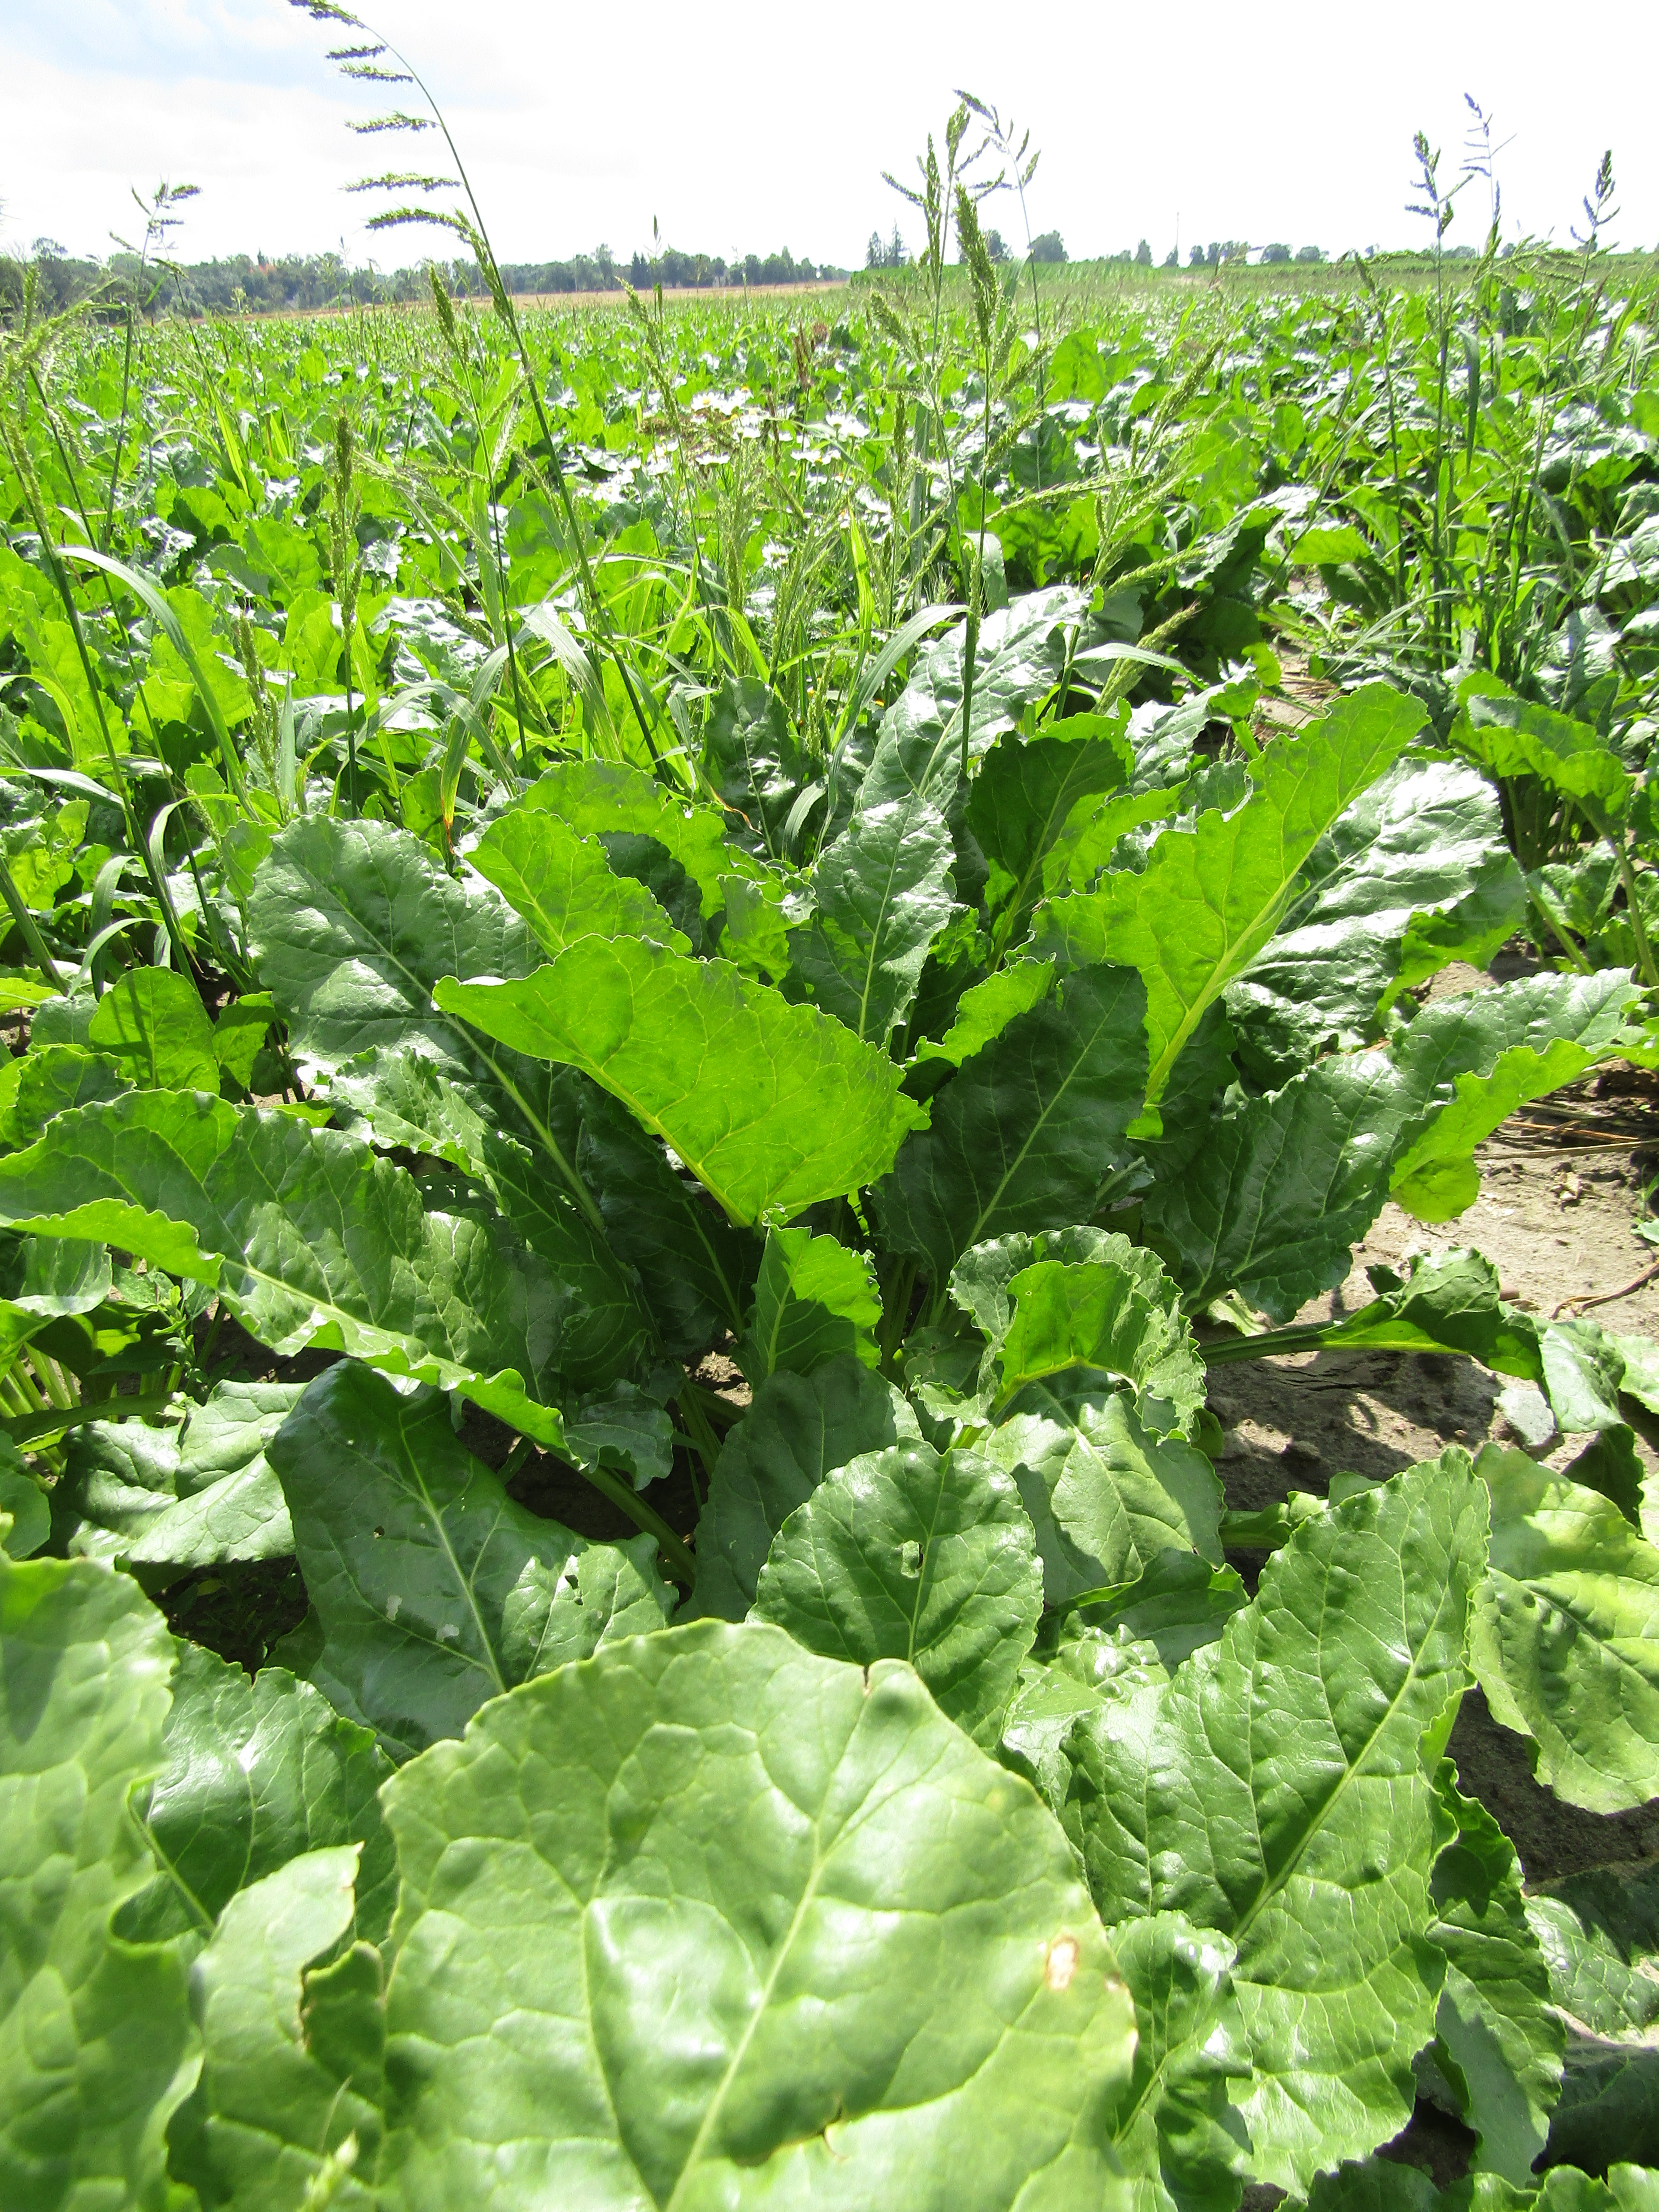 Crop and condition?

beet, cercospora
